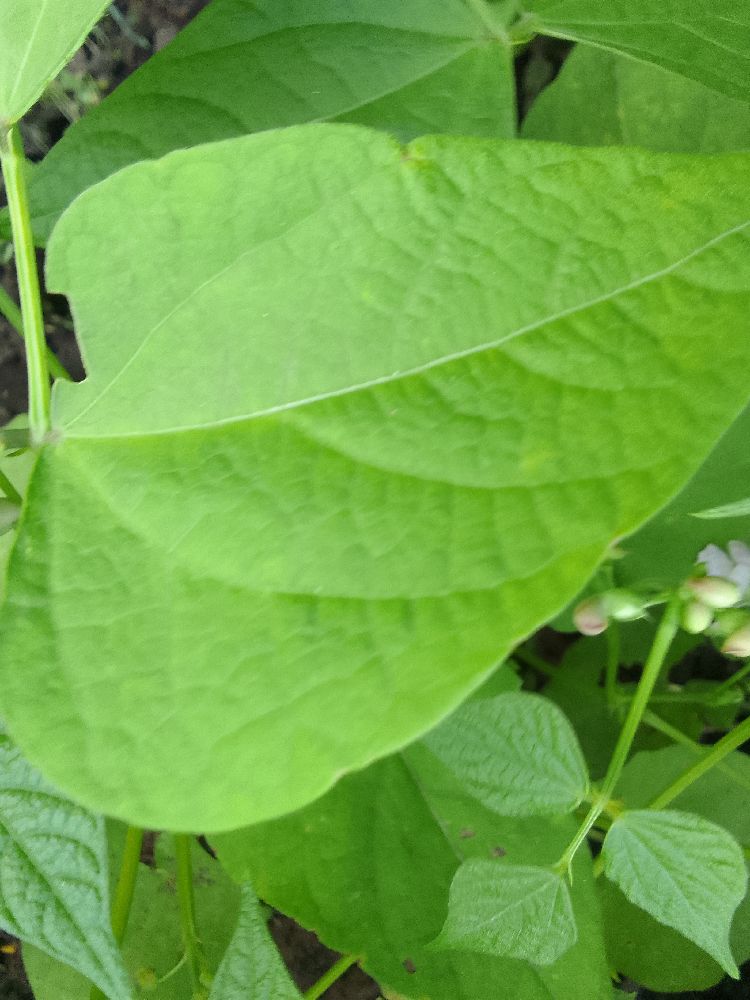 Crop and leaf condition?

common bean, healthy
